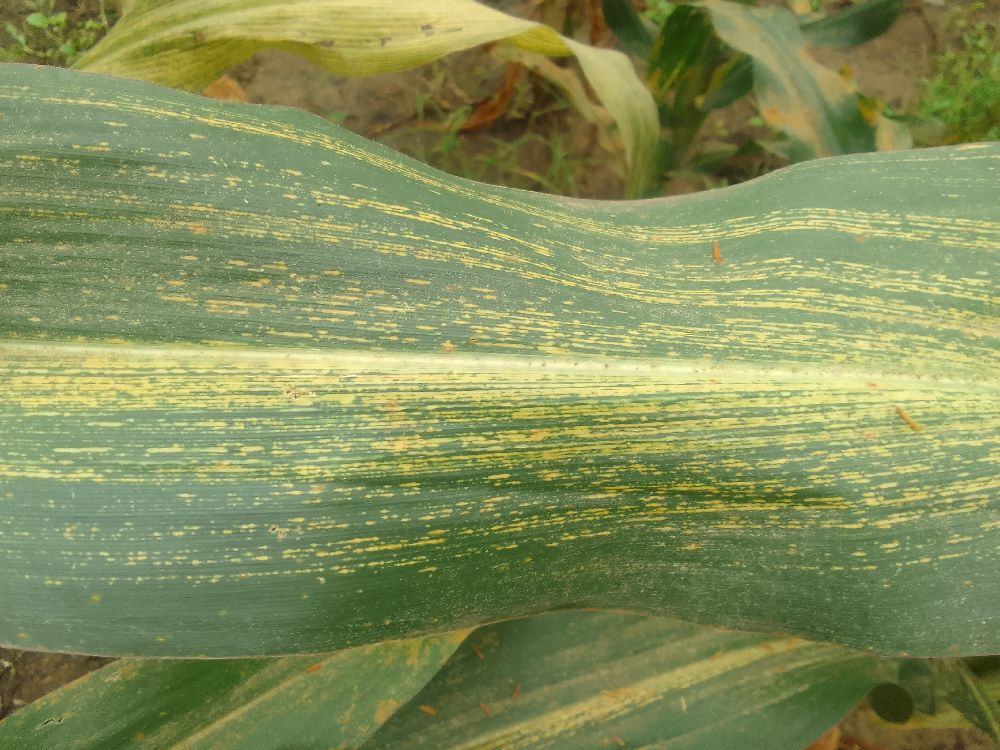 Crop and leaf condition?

maize, maize streak virus
